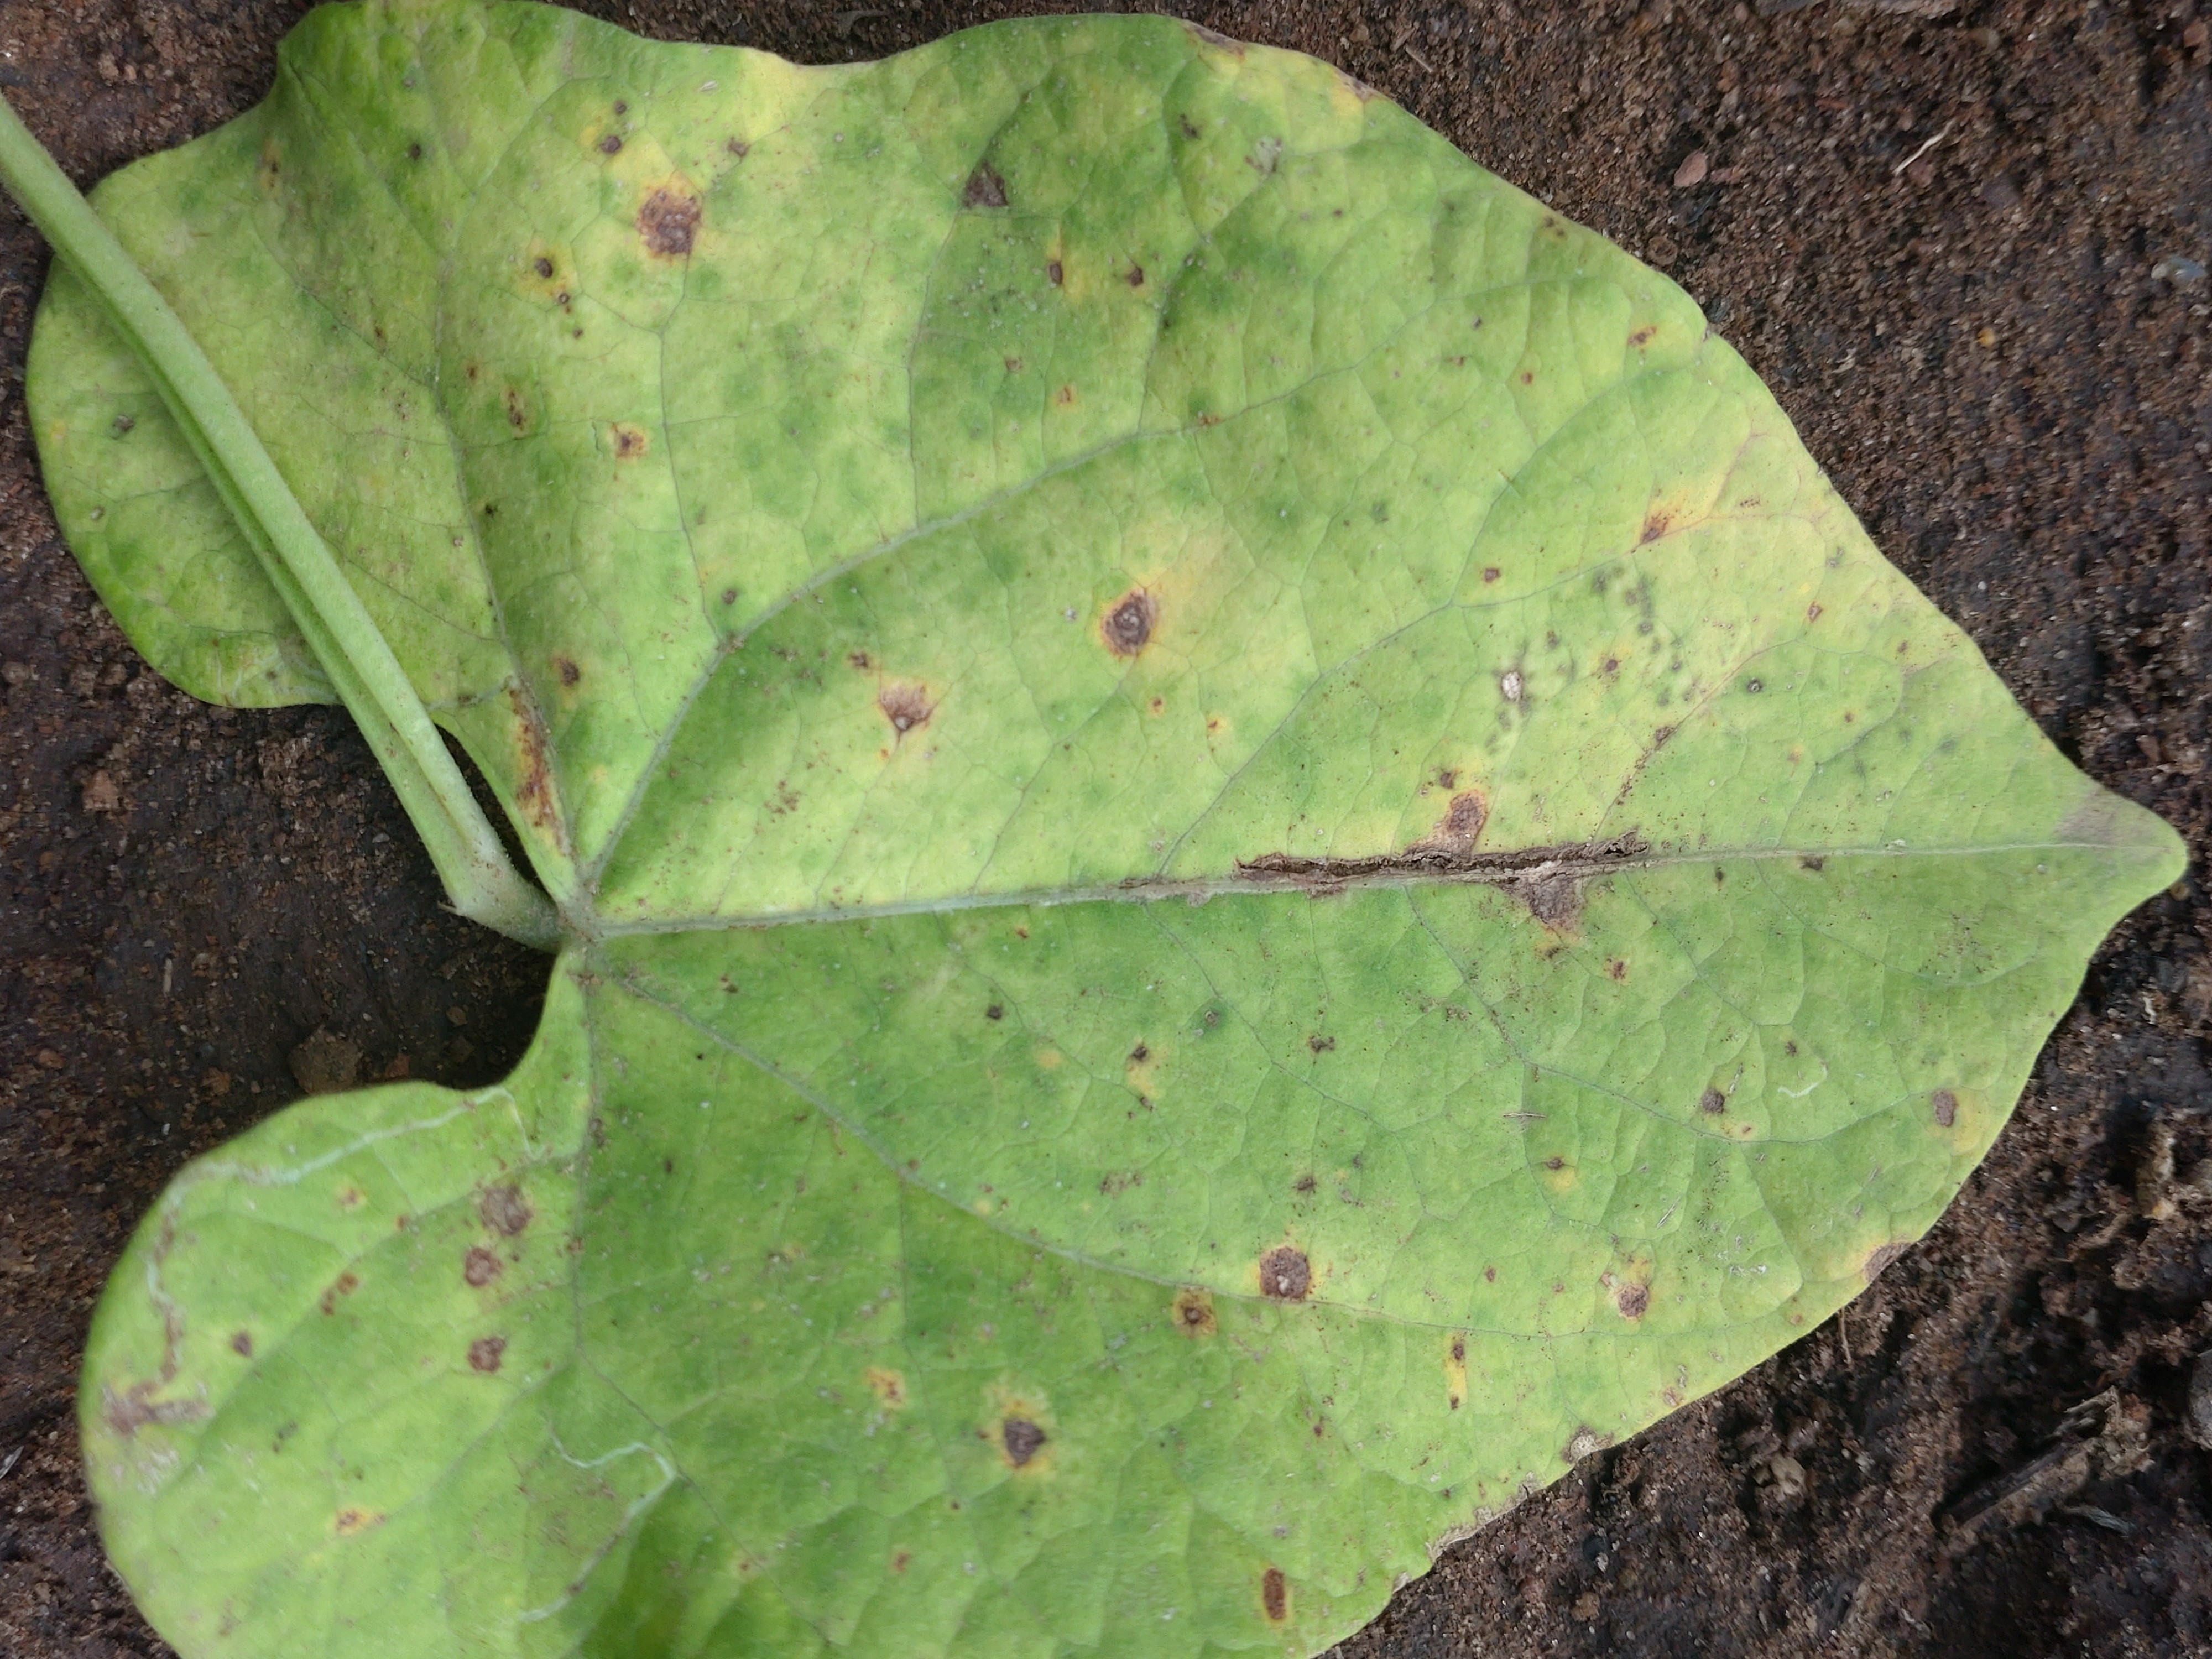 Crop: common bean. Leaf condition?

anthracnose
